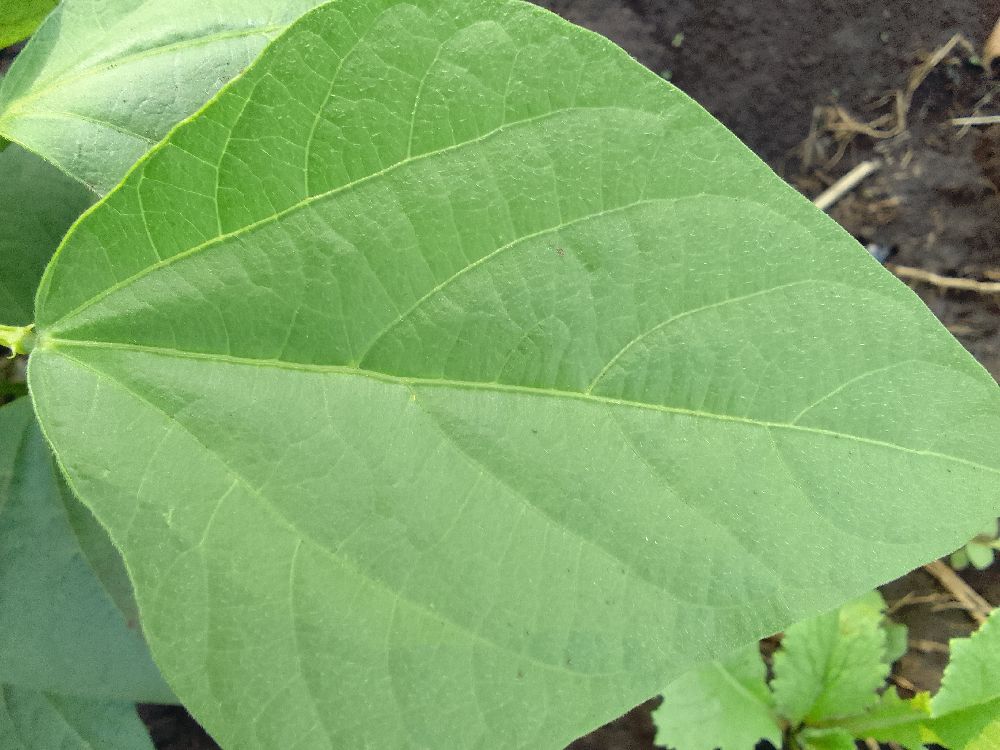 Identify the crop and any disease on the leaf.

common bean, healthy
